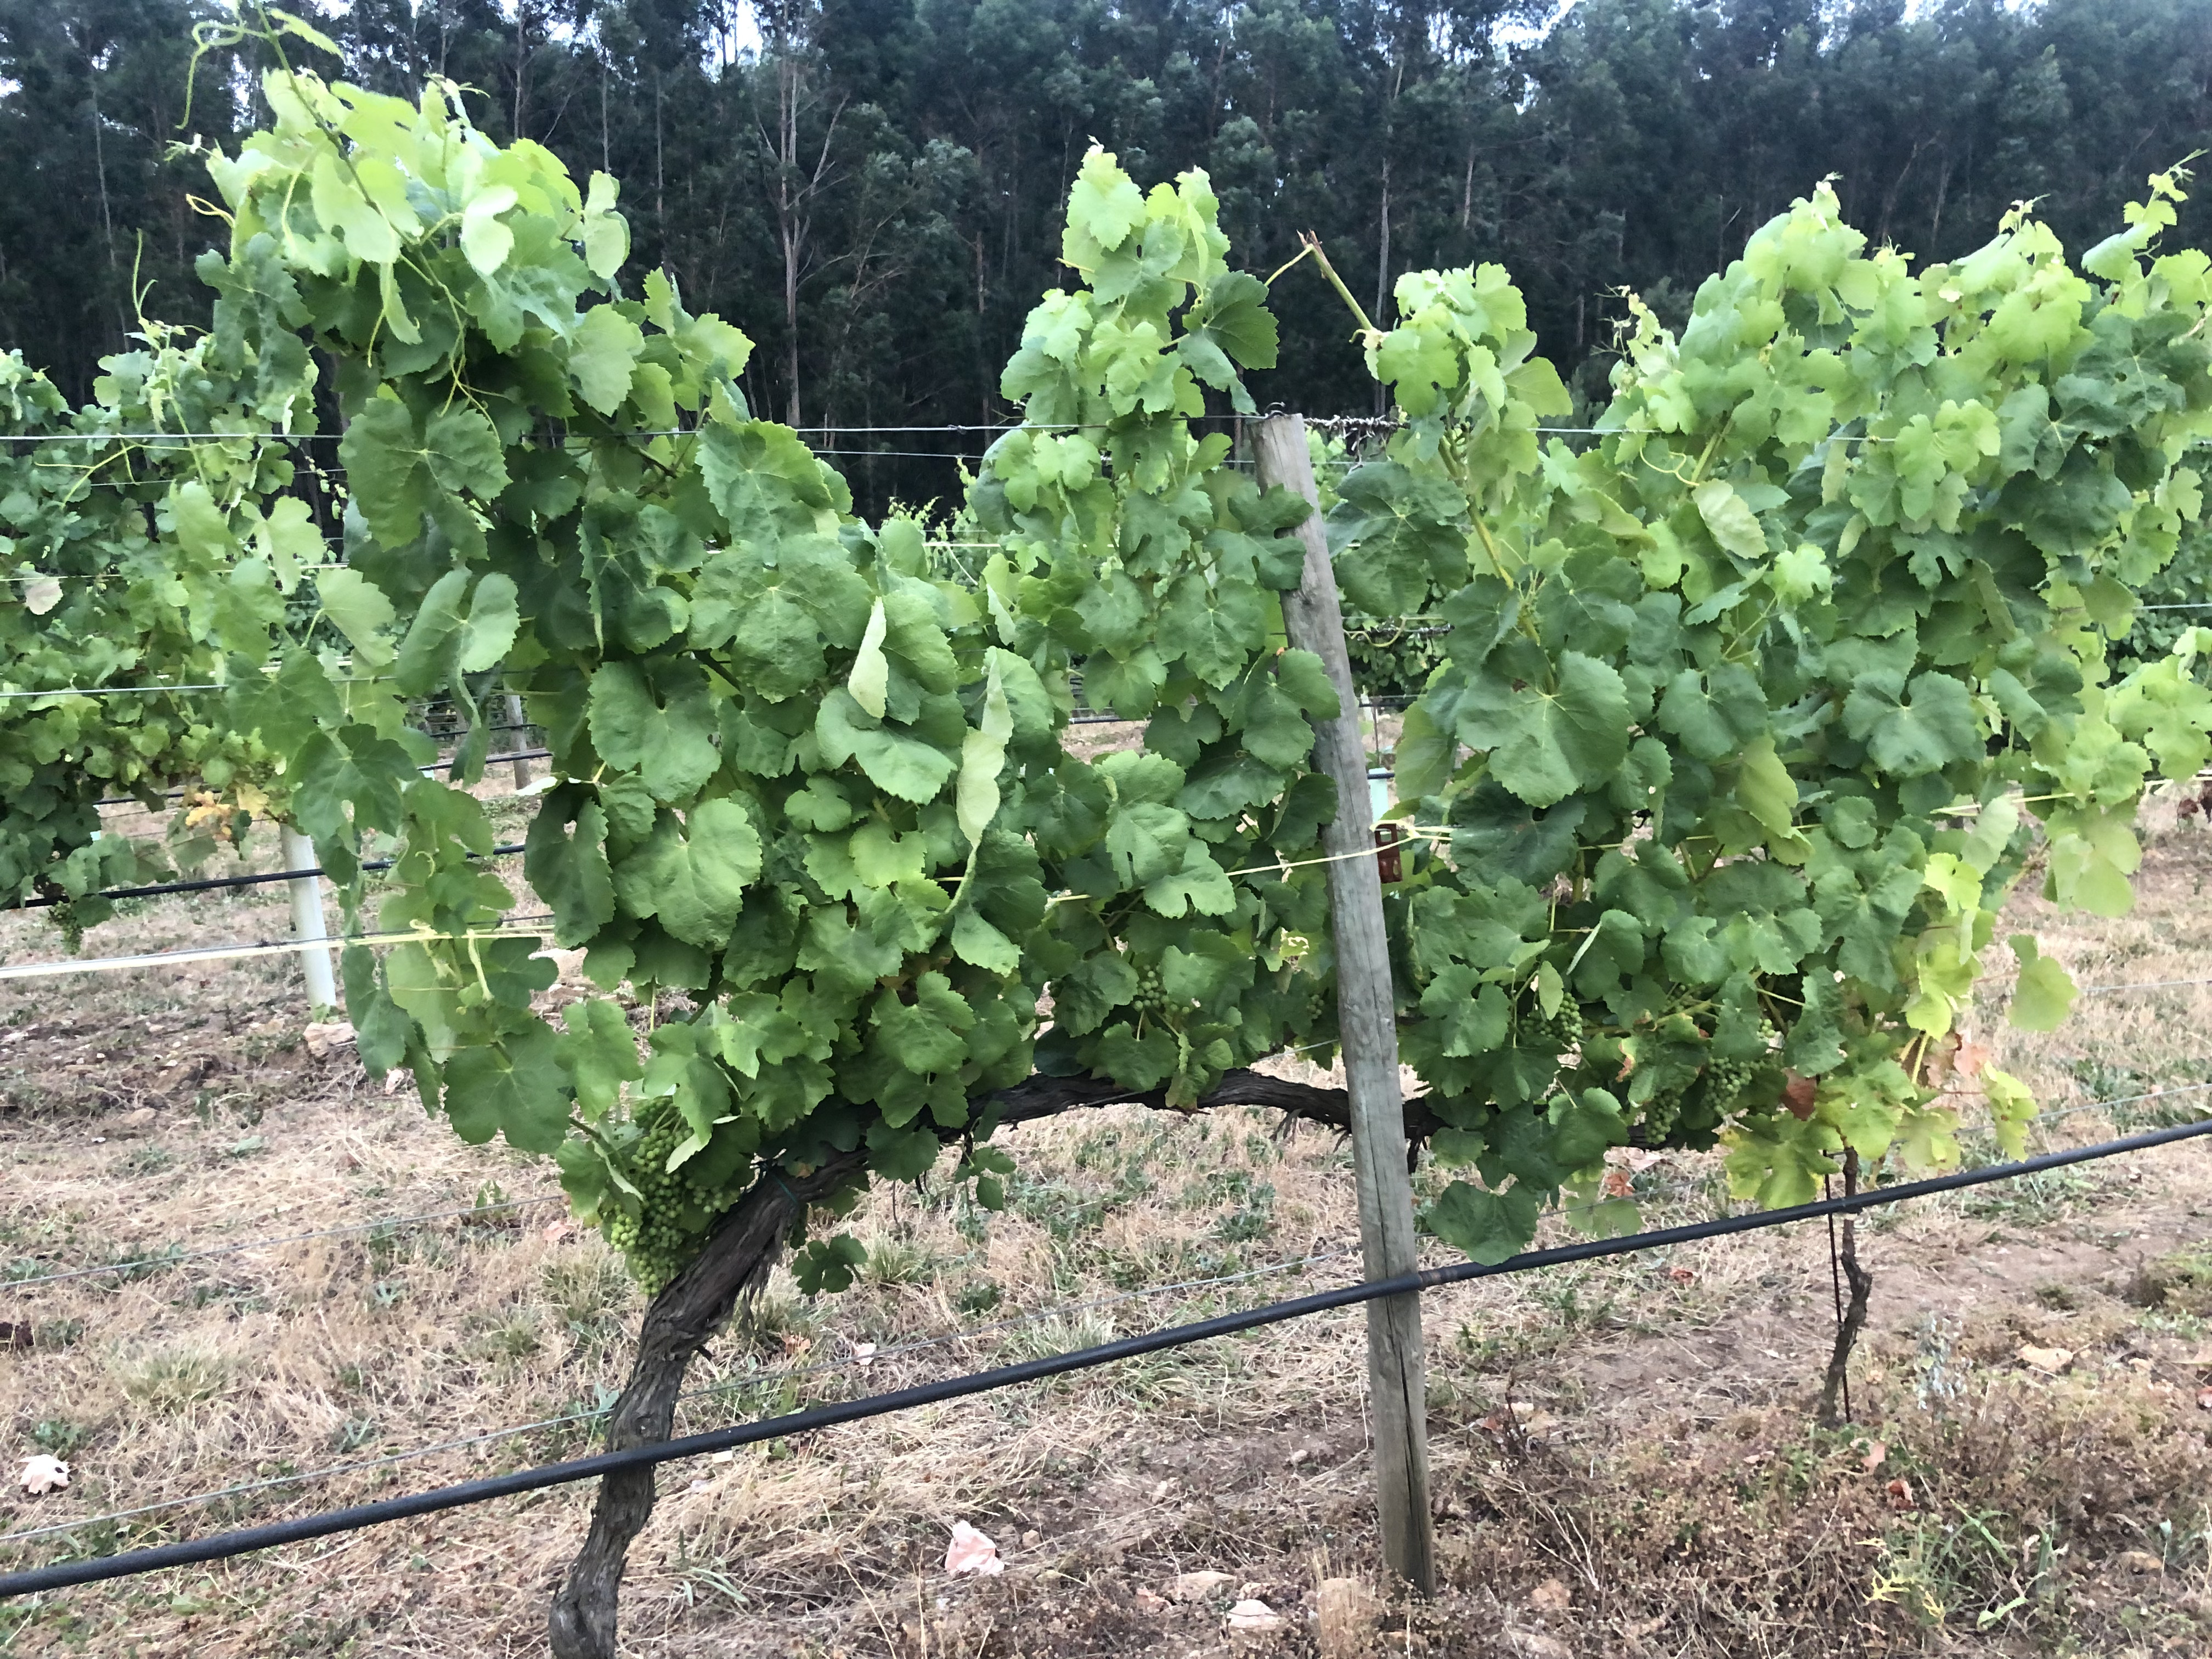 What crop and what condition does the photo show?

grapevine, not affected by esca disease
